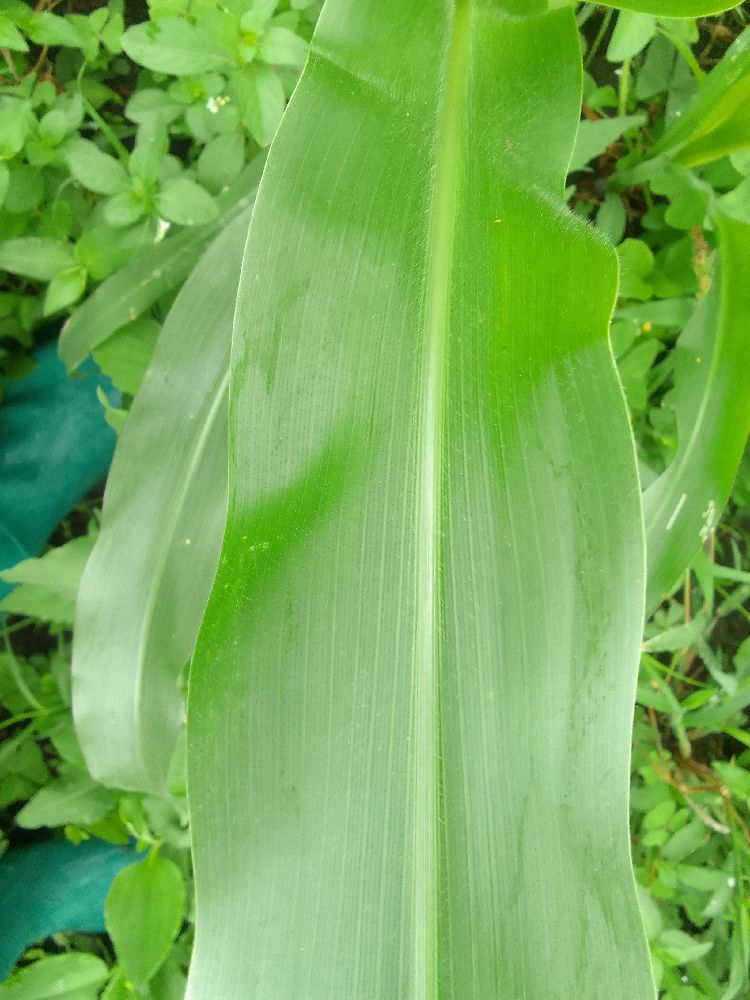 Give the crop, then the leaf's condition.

maize, healthy
